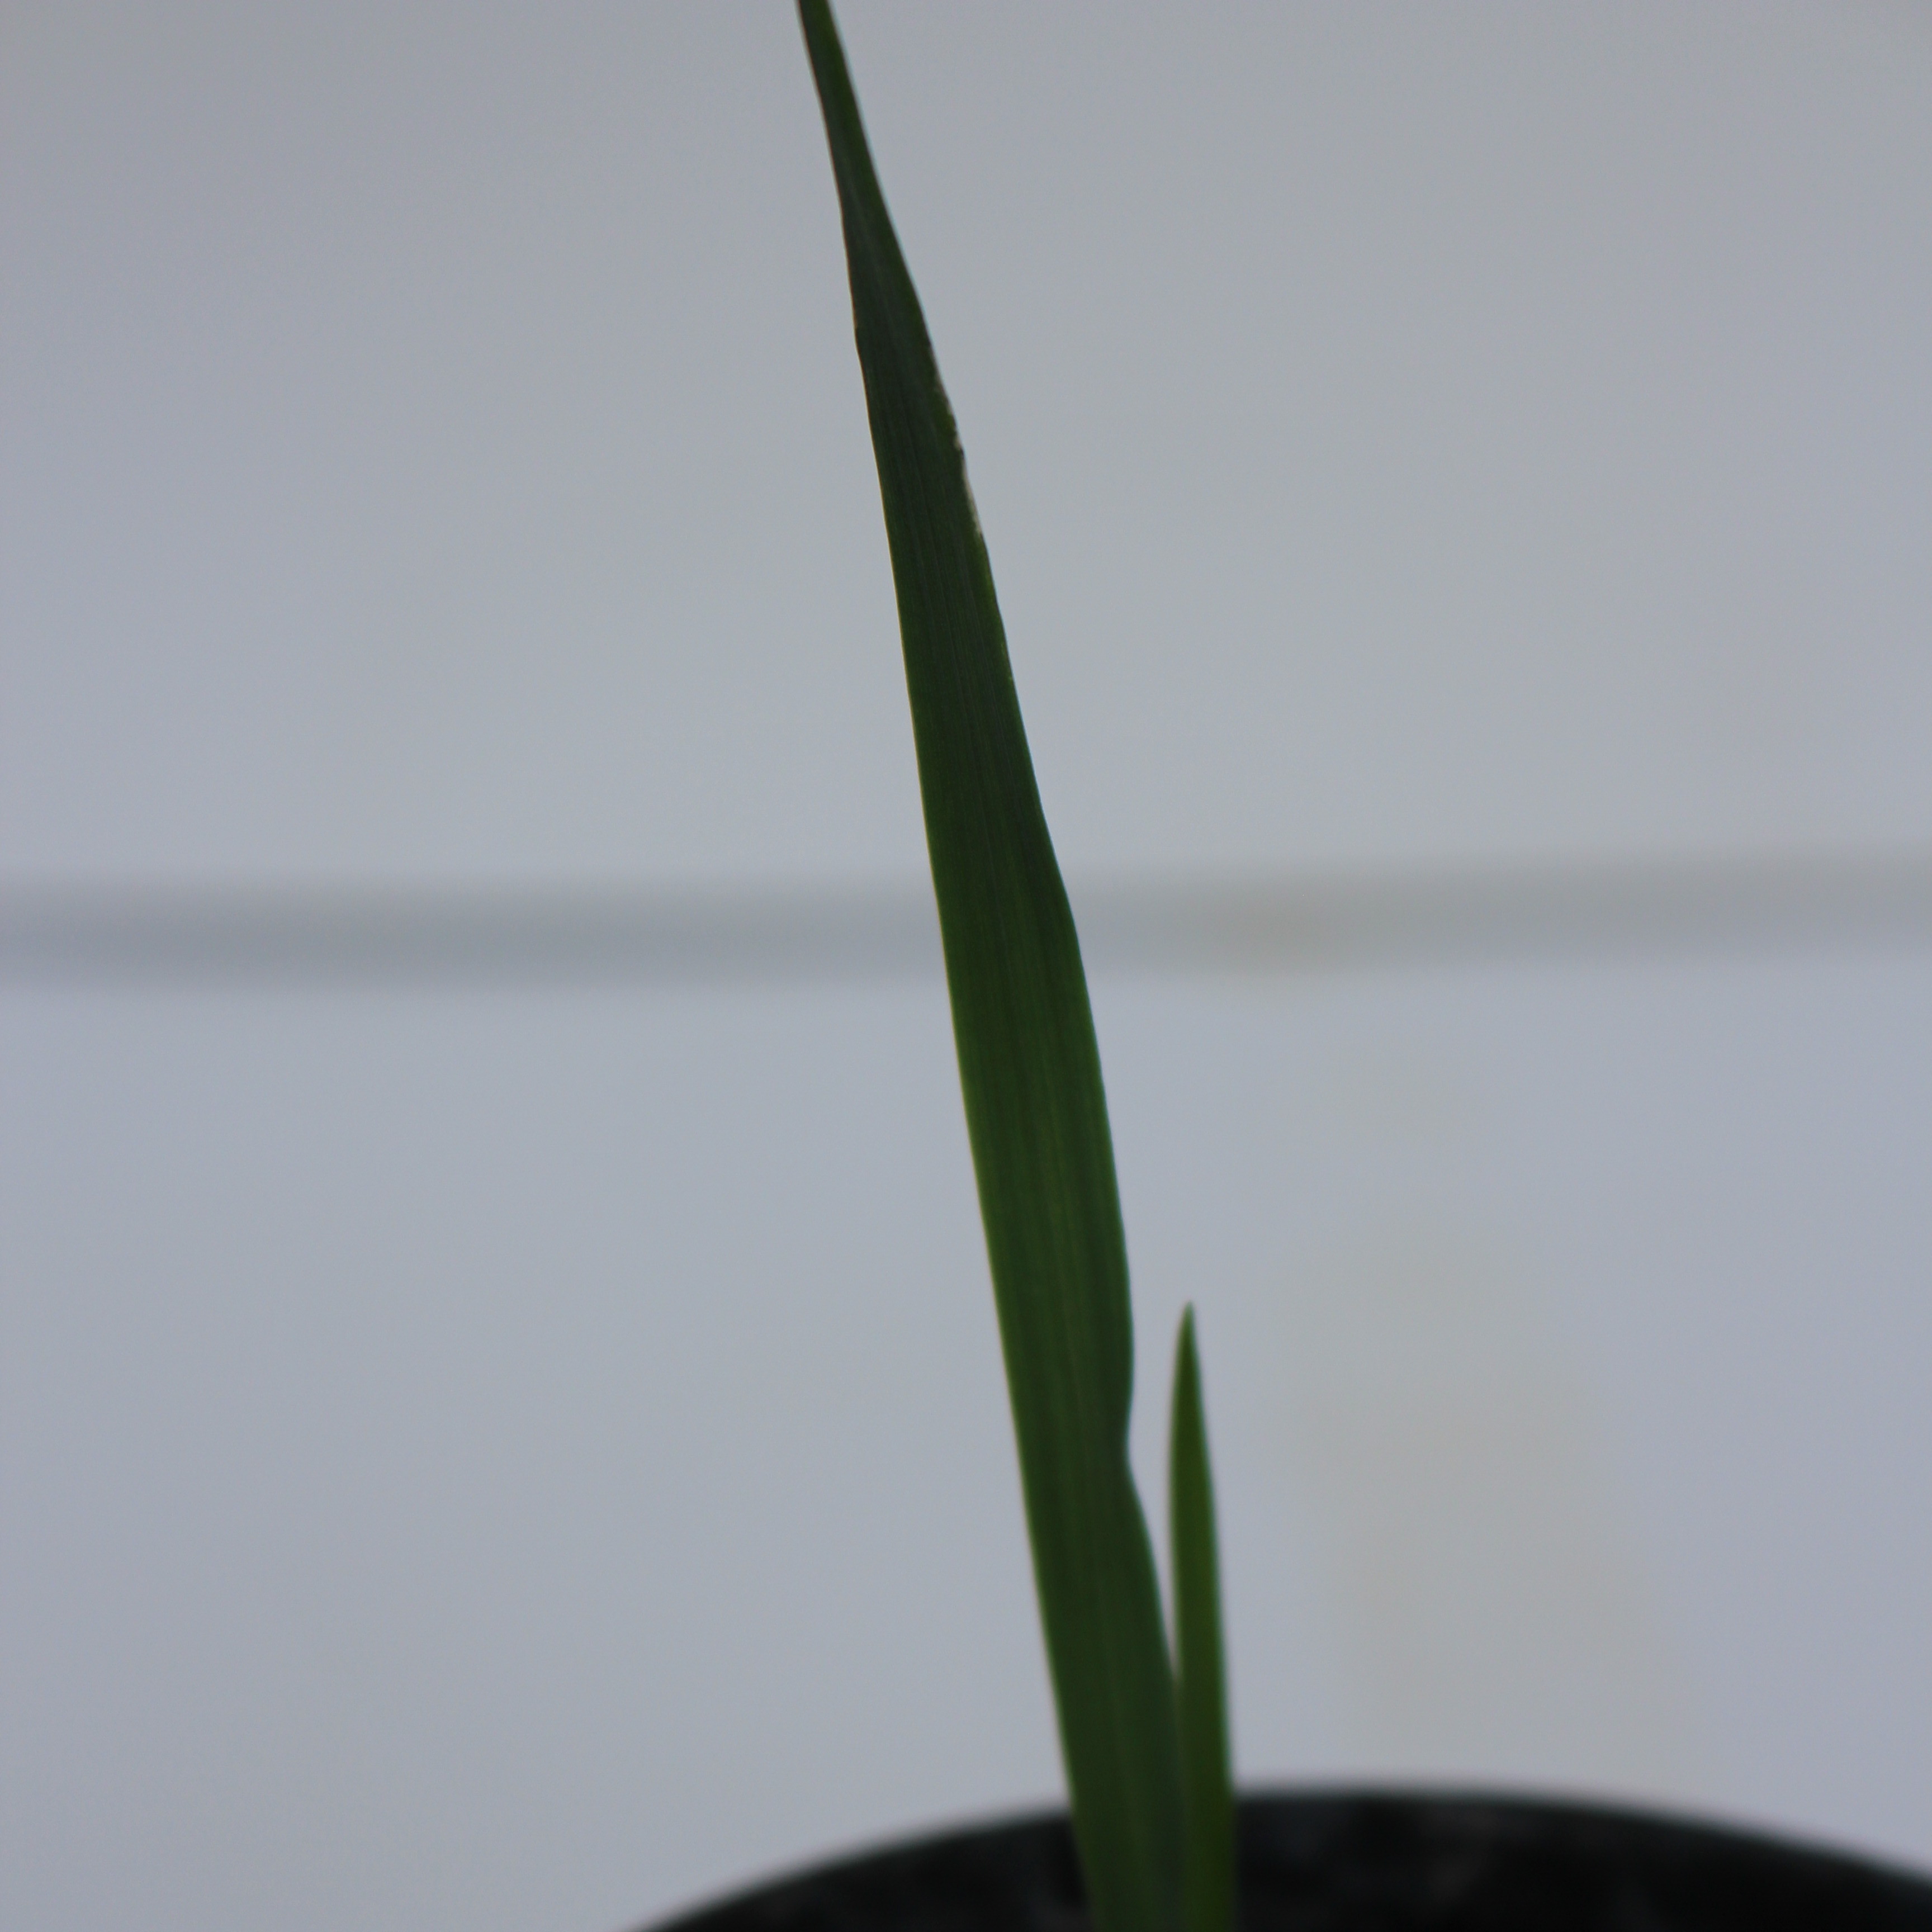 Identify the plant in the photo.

Avena sterilis
